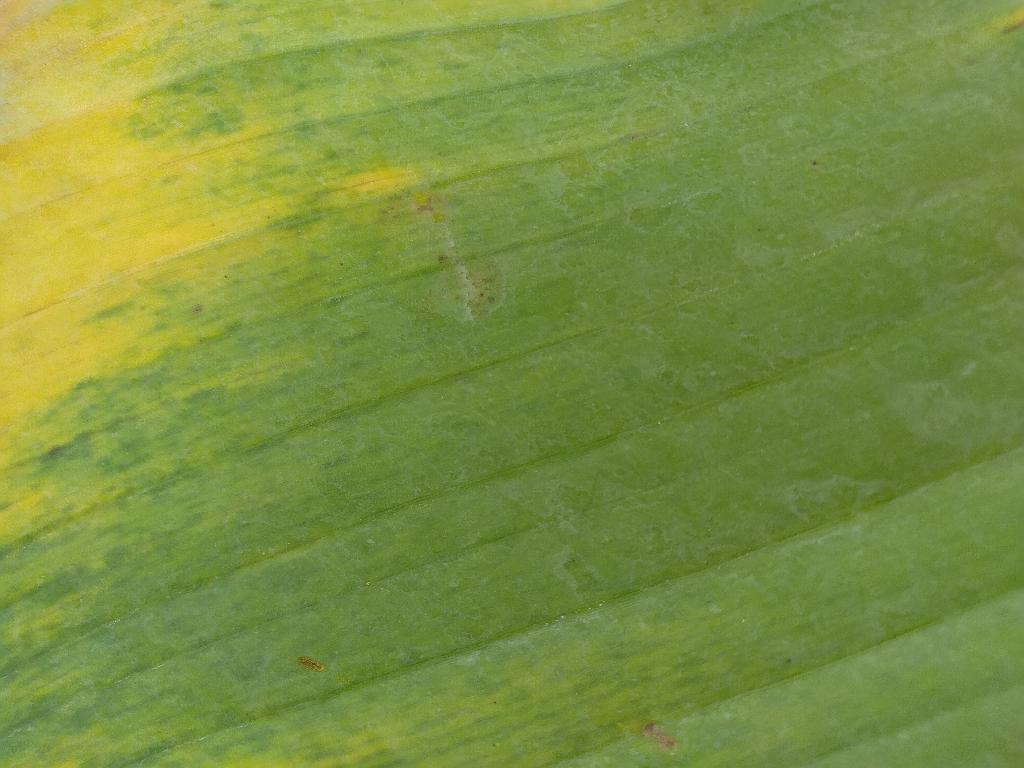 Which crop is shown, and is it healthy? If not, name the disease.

banana, fusarium wilt race 1
